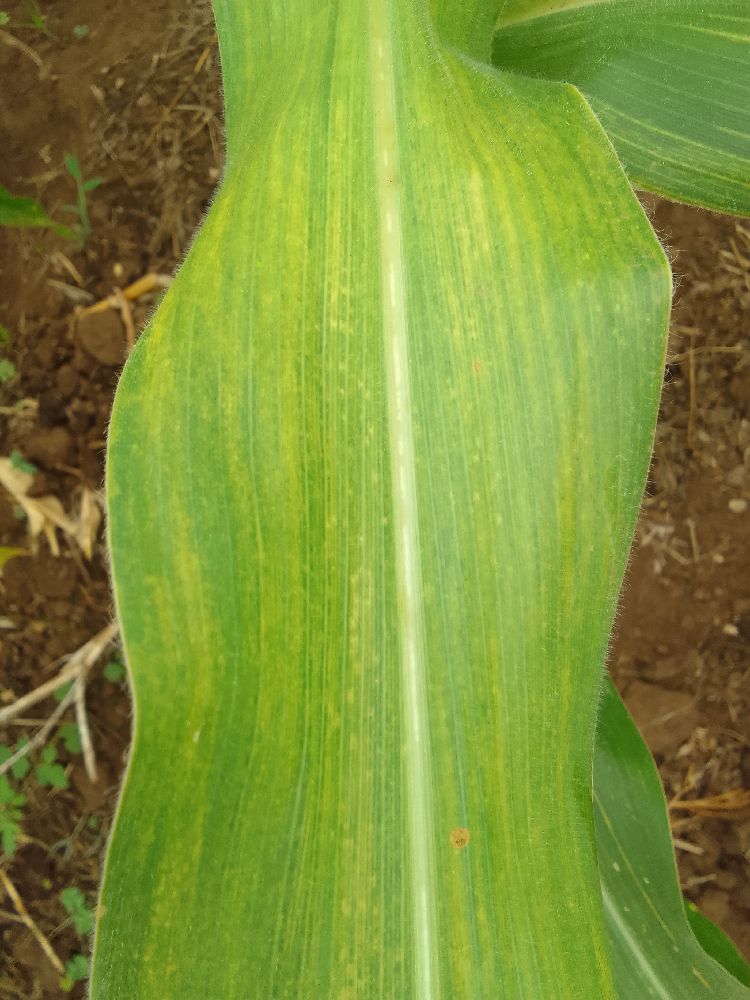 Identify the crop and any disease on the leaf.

maize, maize lethal necrosis
